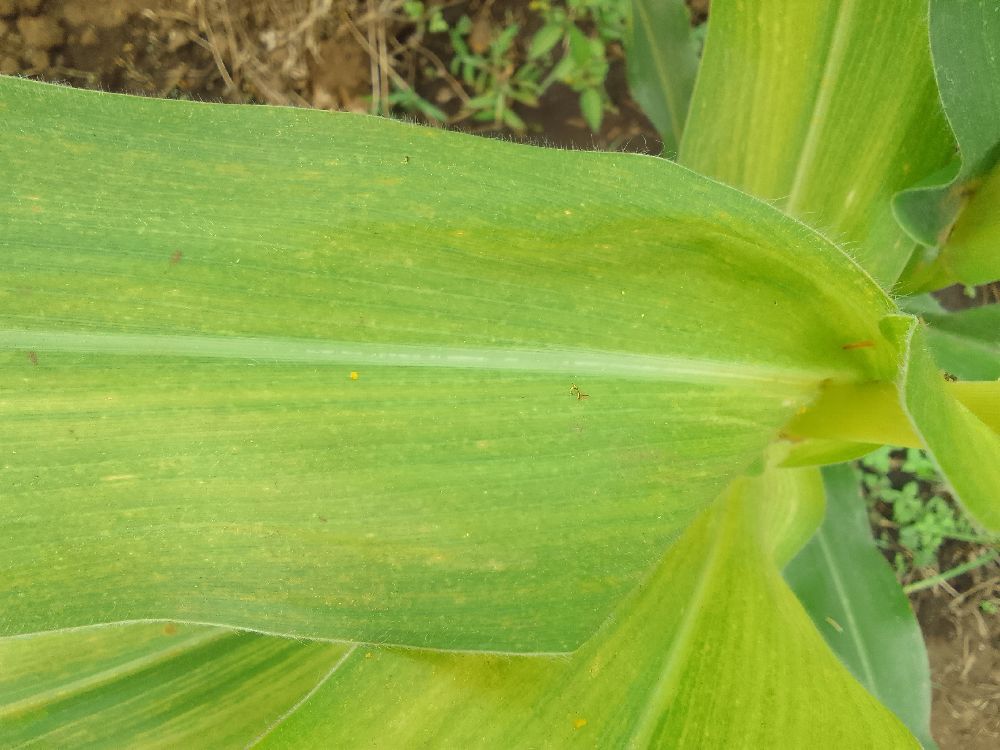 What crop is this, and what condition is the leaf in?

maize, maize lethal necrosis
